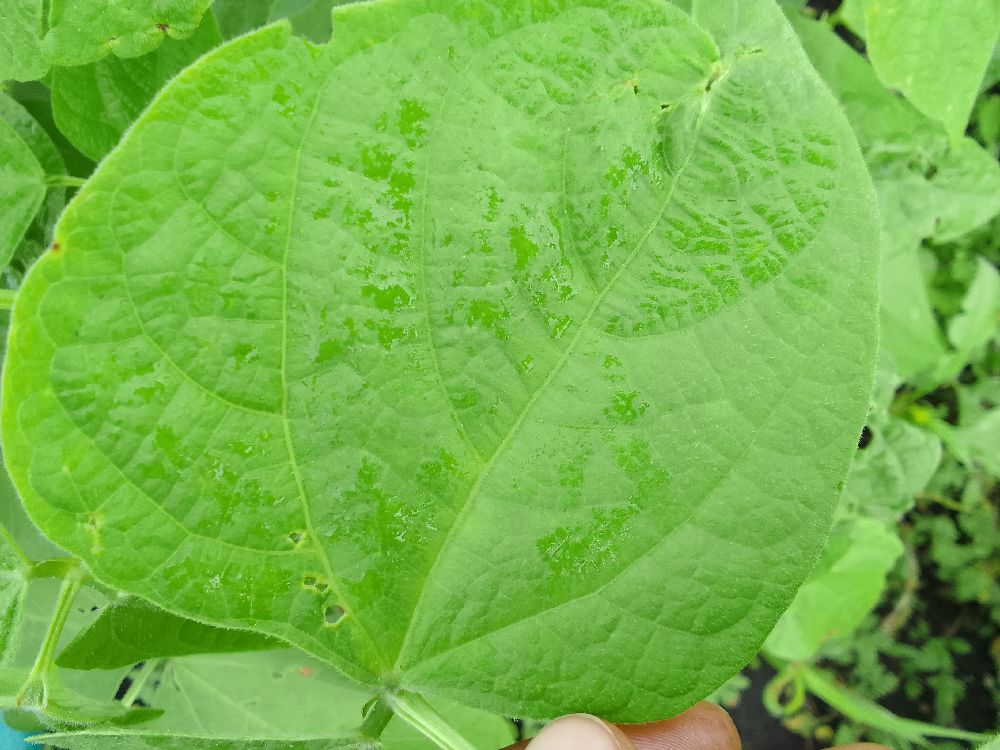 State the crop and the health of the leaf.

common bean, healthy
